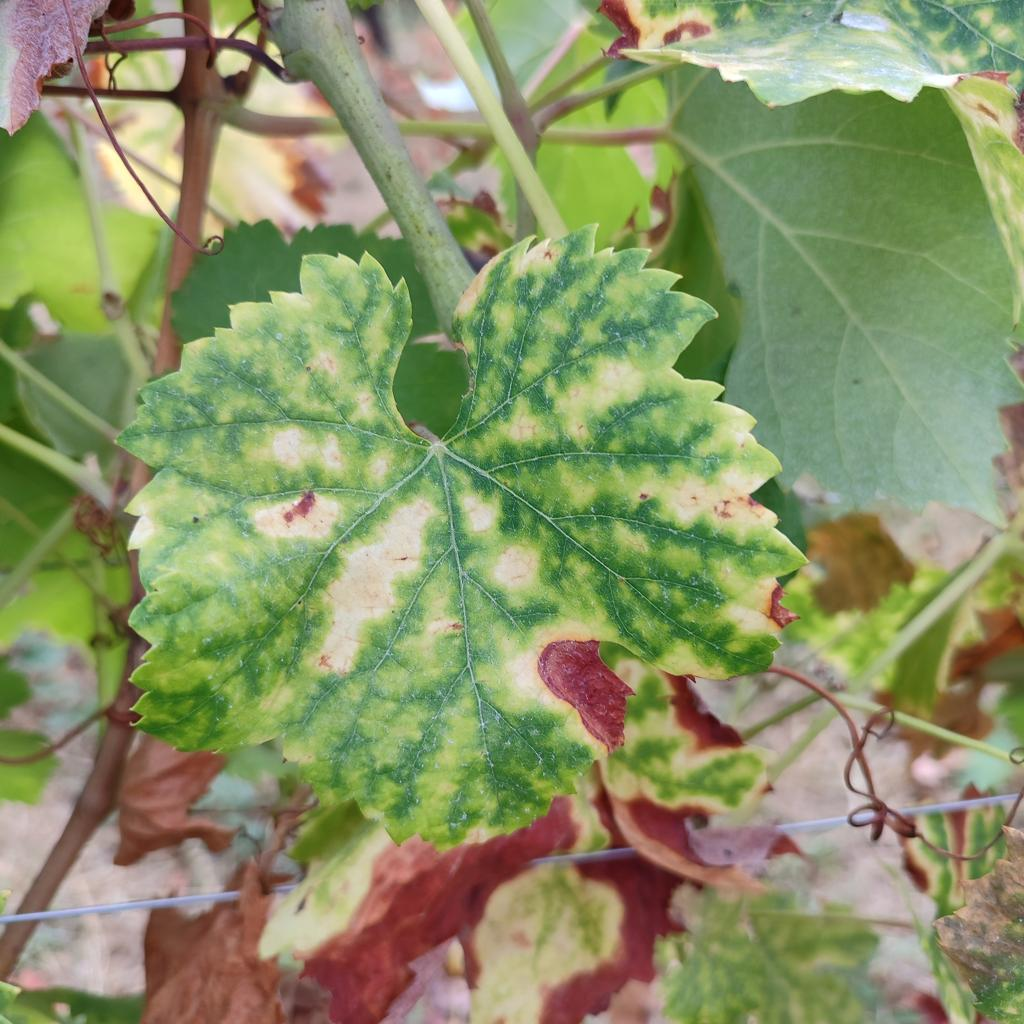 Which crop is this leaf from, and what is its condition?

grapevine, esca complex
